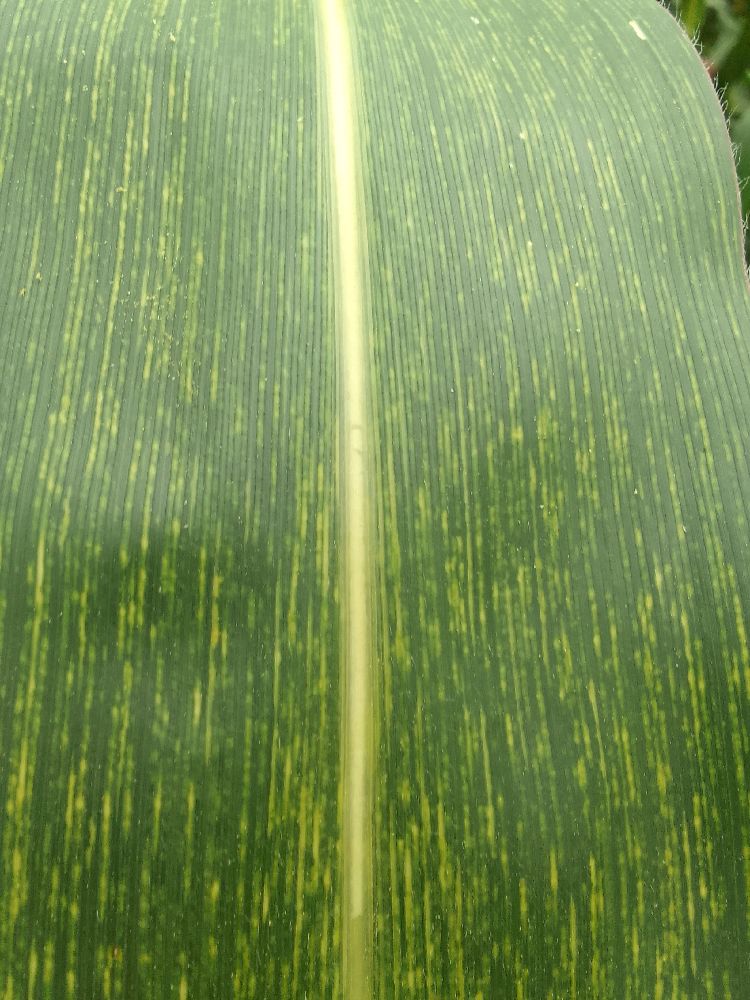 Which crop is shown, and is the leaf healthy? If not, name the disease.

maize, maize streak virus
